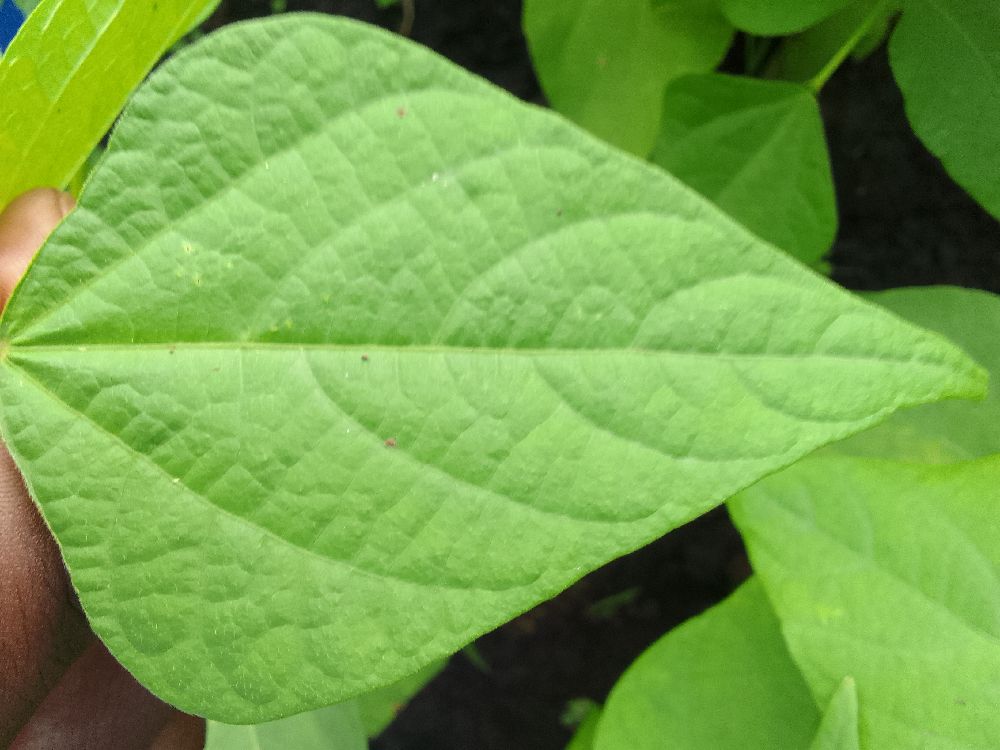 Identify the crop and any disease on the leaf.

common bean, healthy
